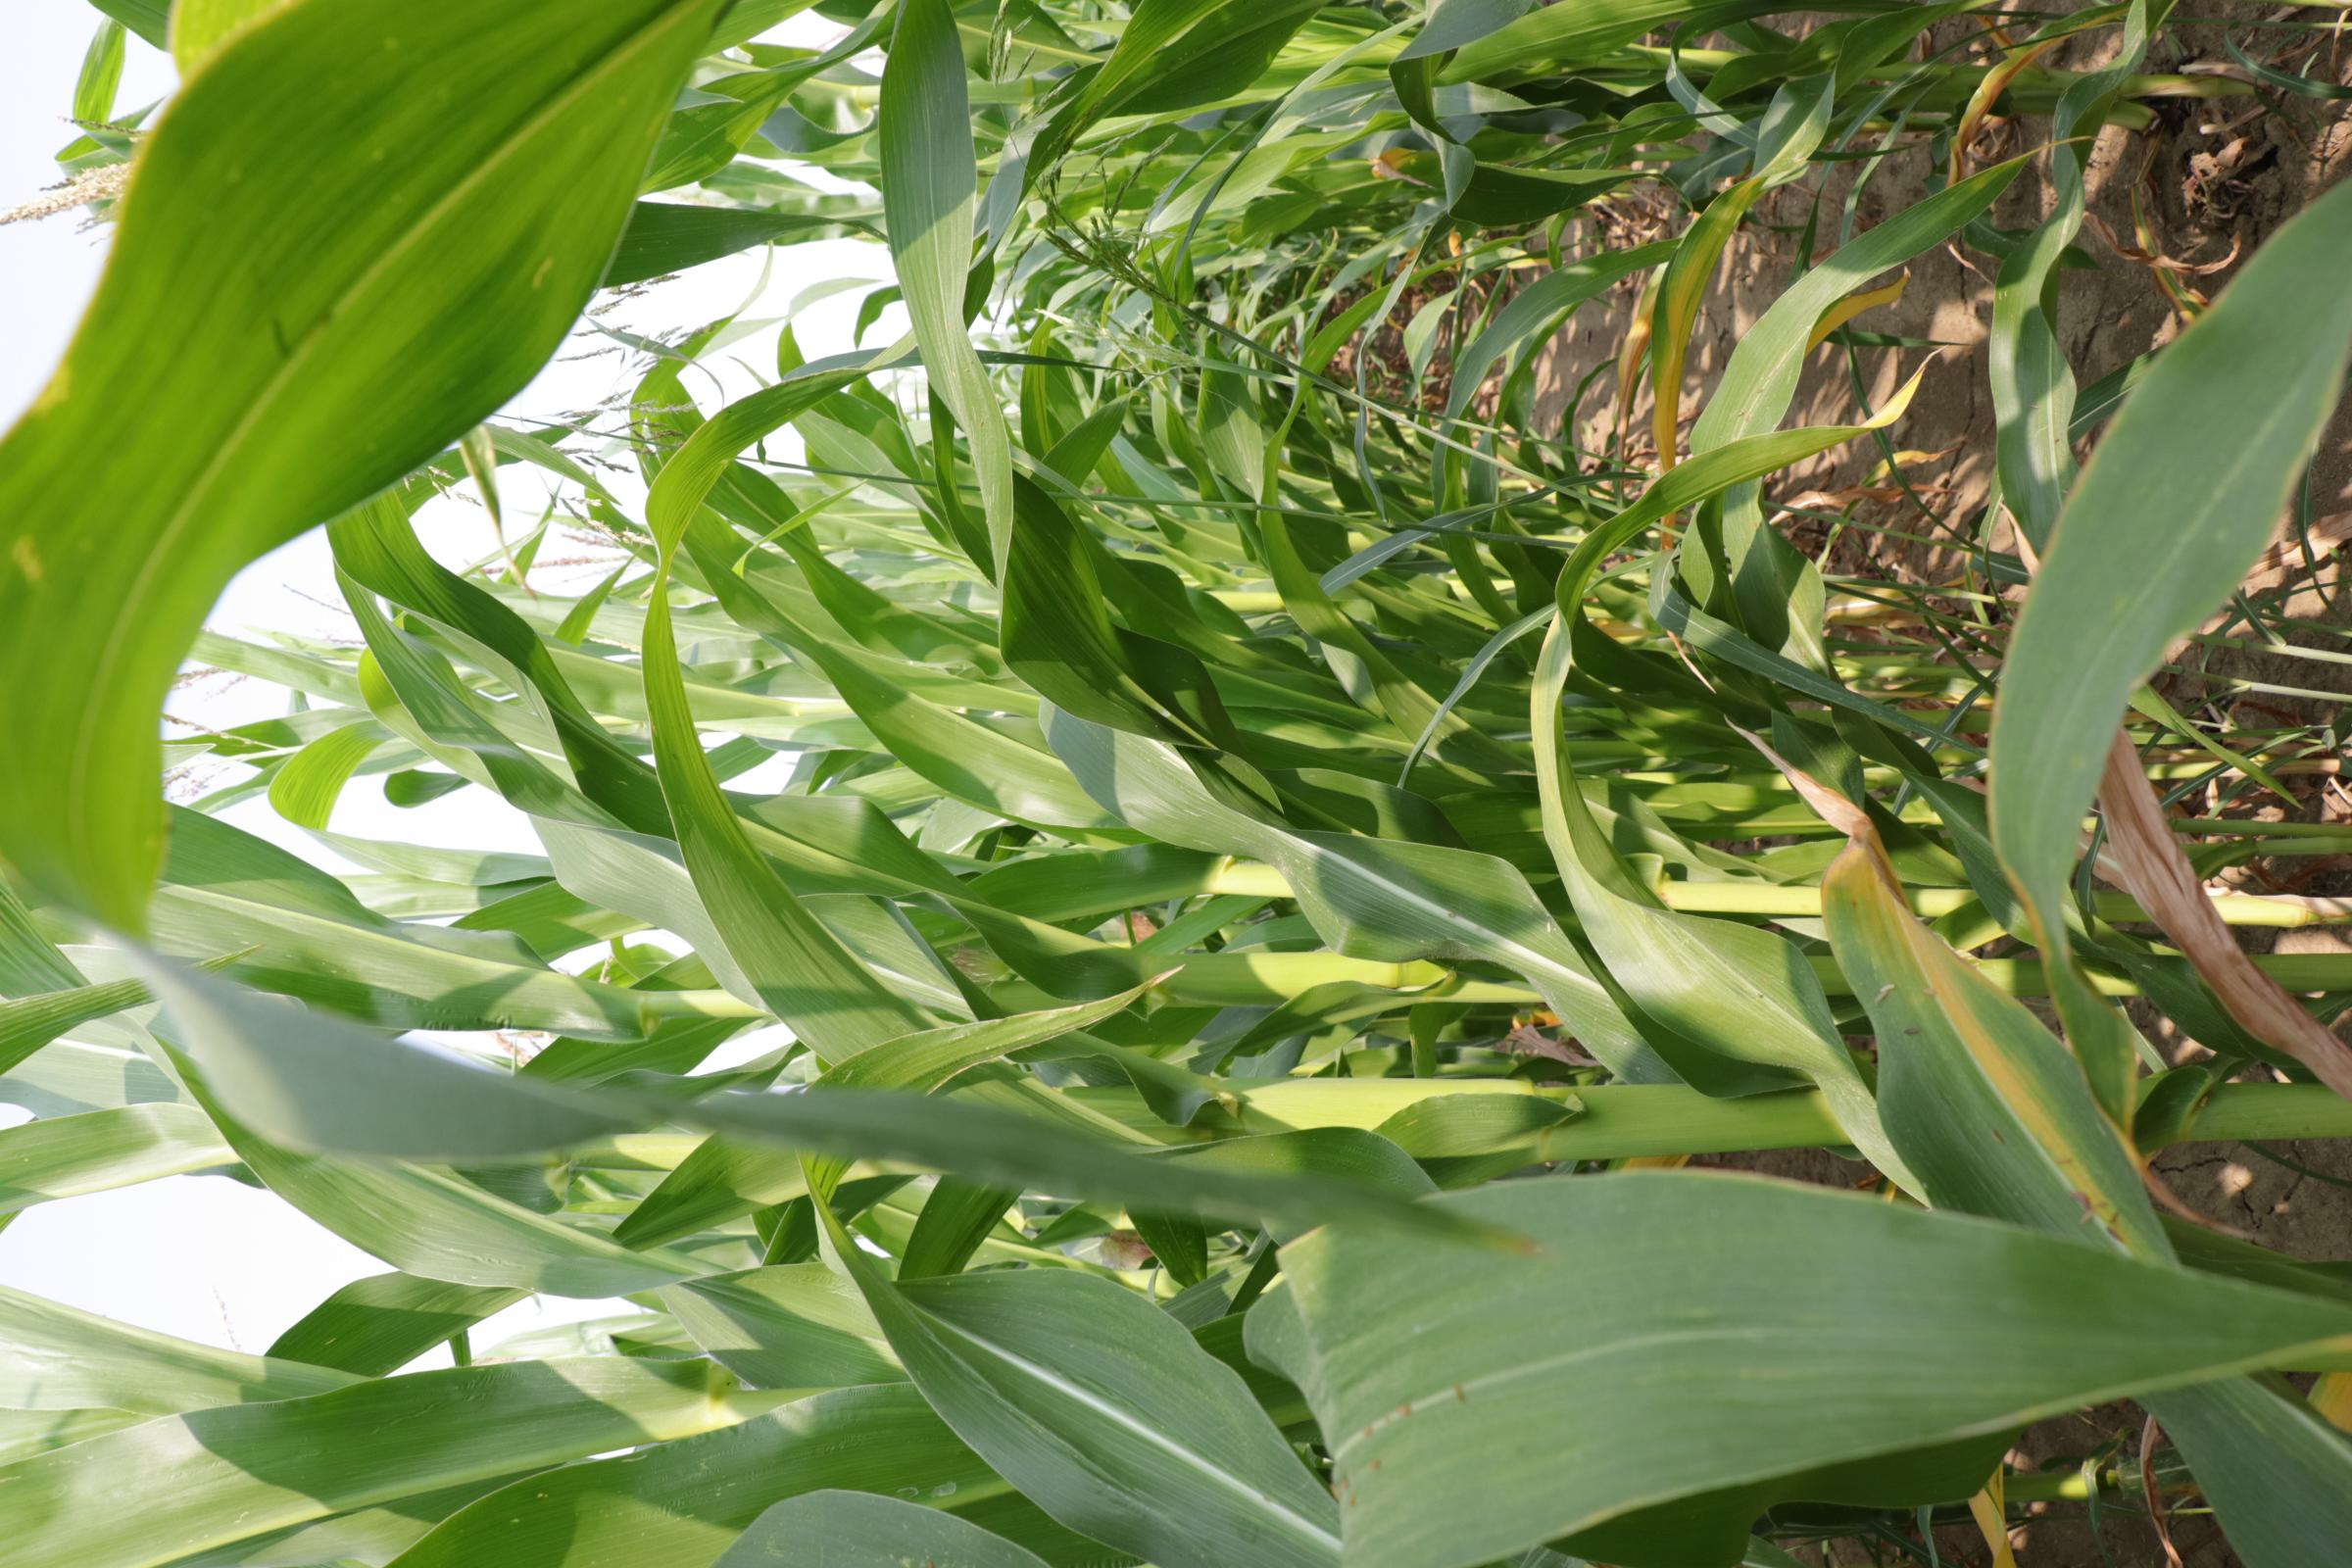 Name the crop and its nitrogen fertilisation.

maize, reduced nitrogen fertilisation
